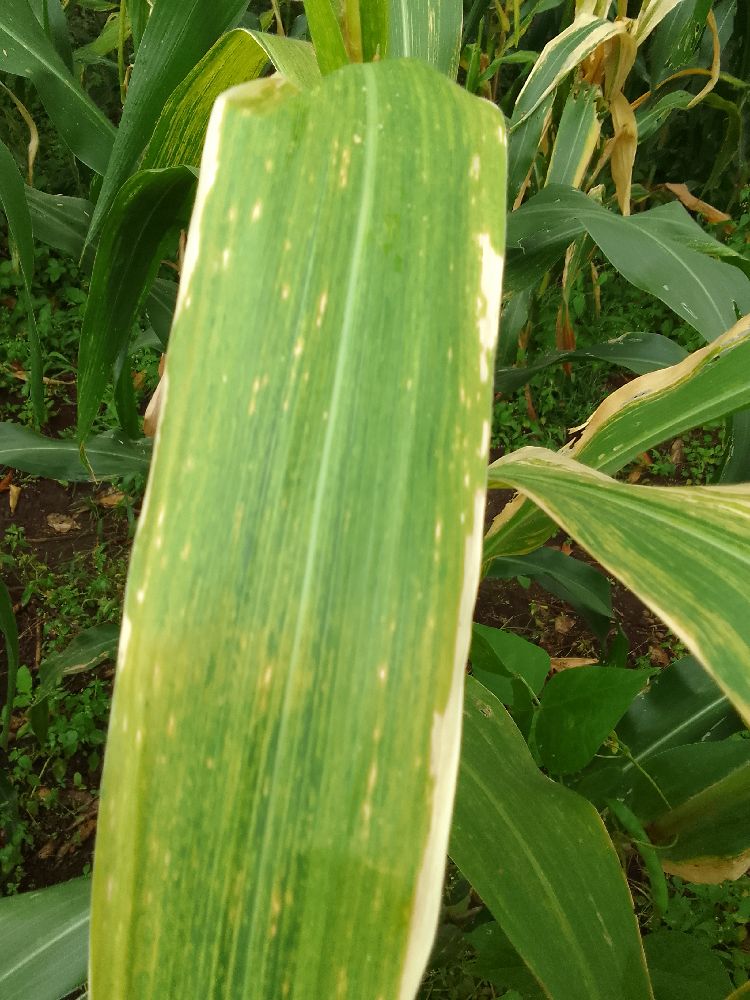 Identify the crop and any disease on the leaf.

maize, maize lethal necrosis
